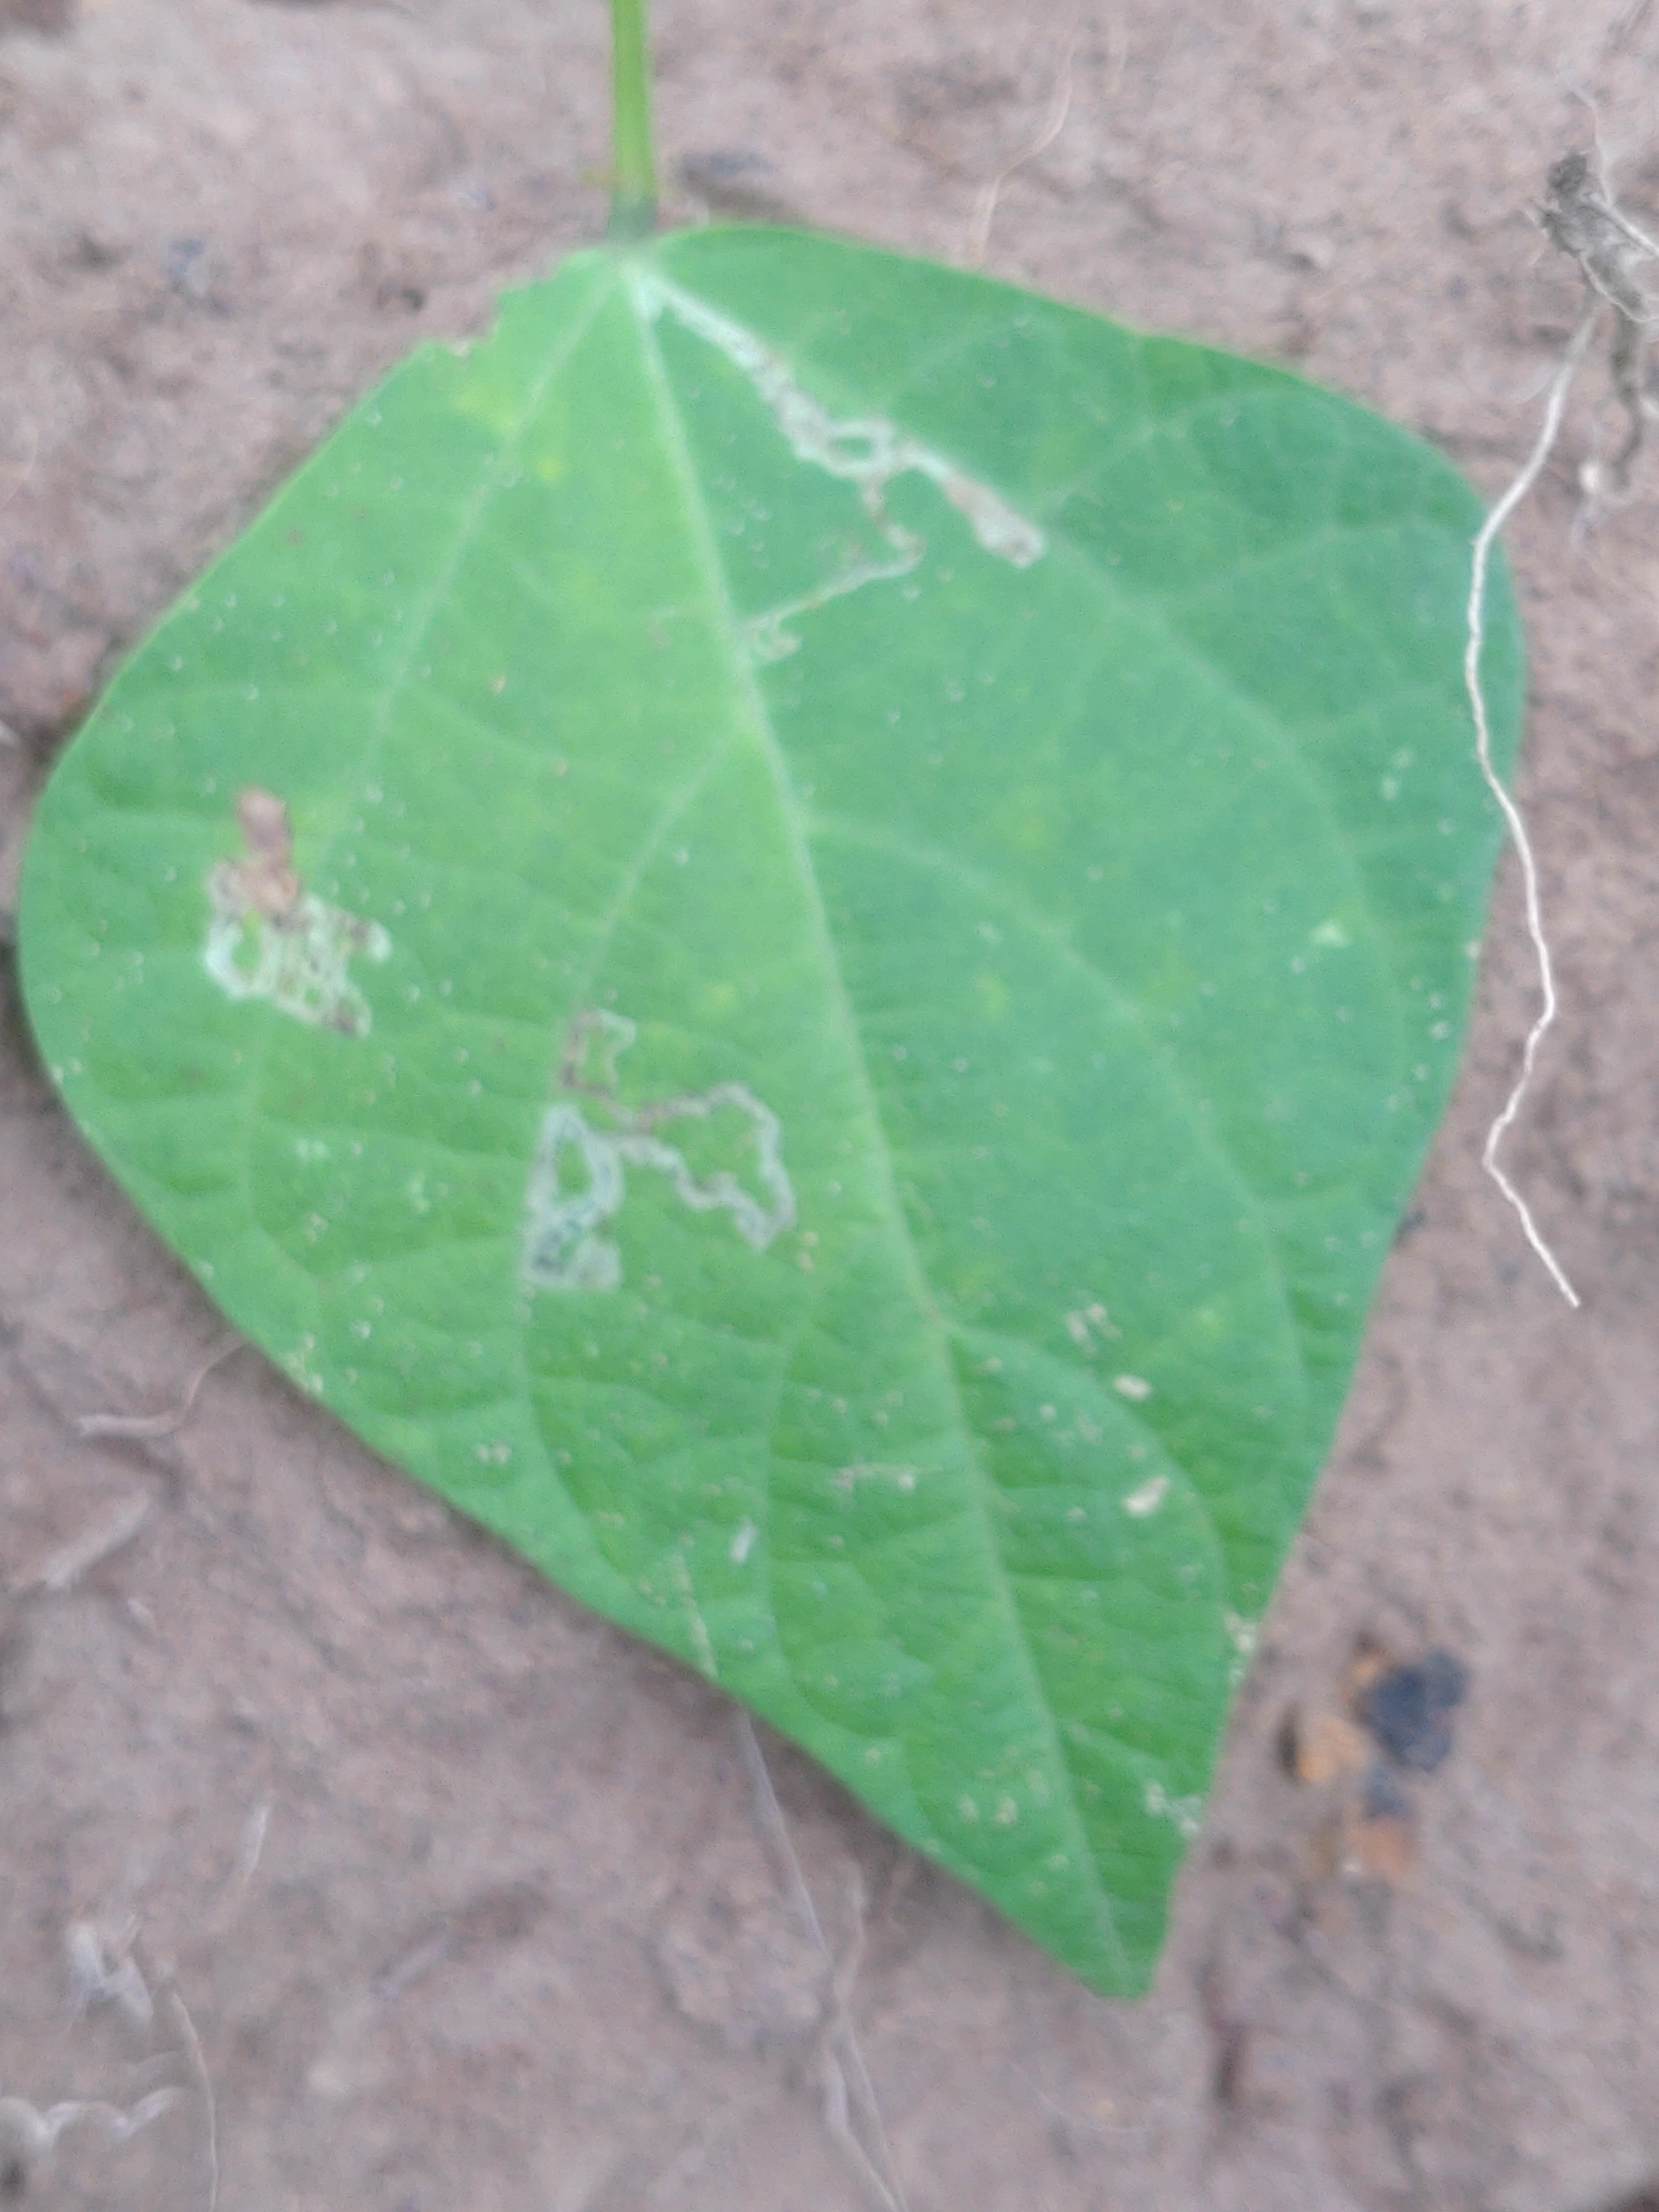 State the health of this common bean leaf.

anthracnose
